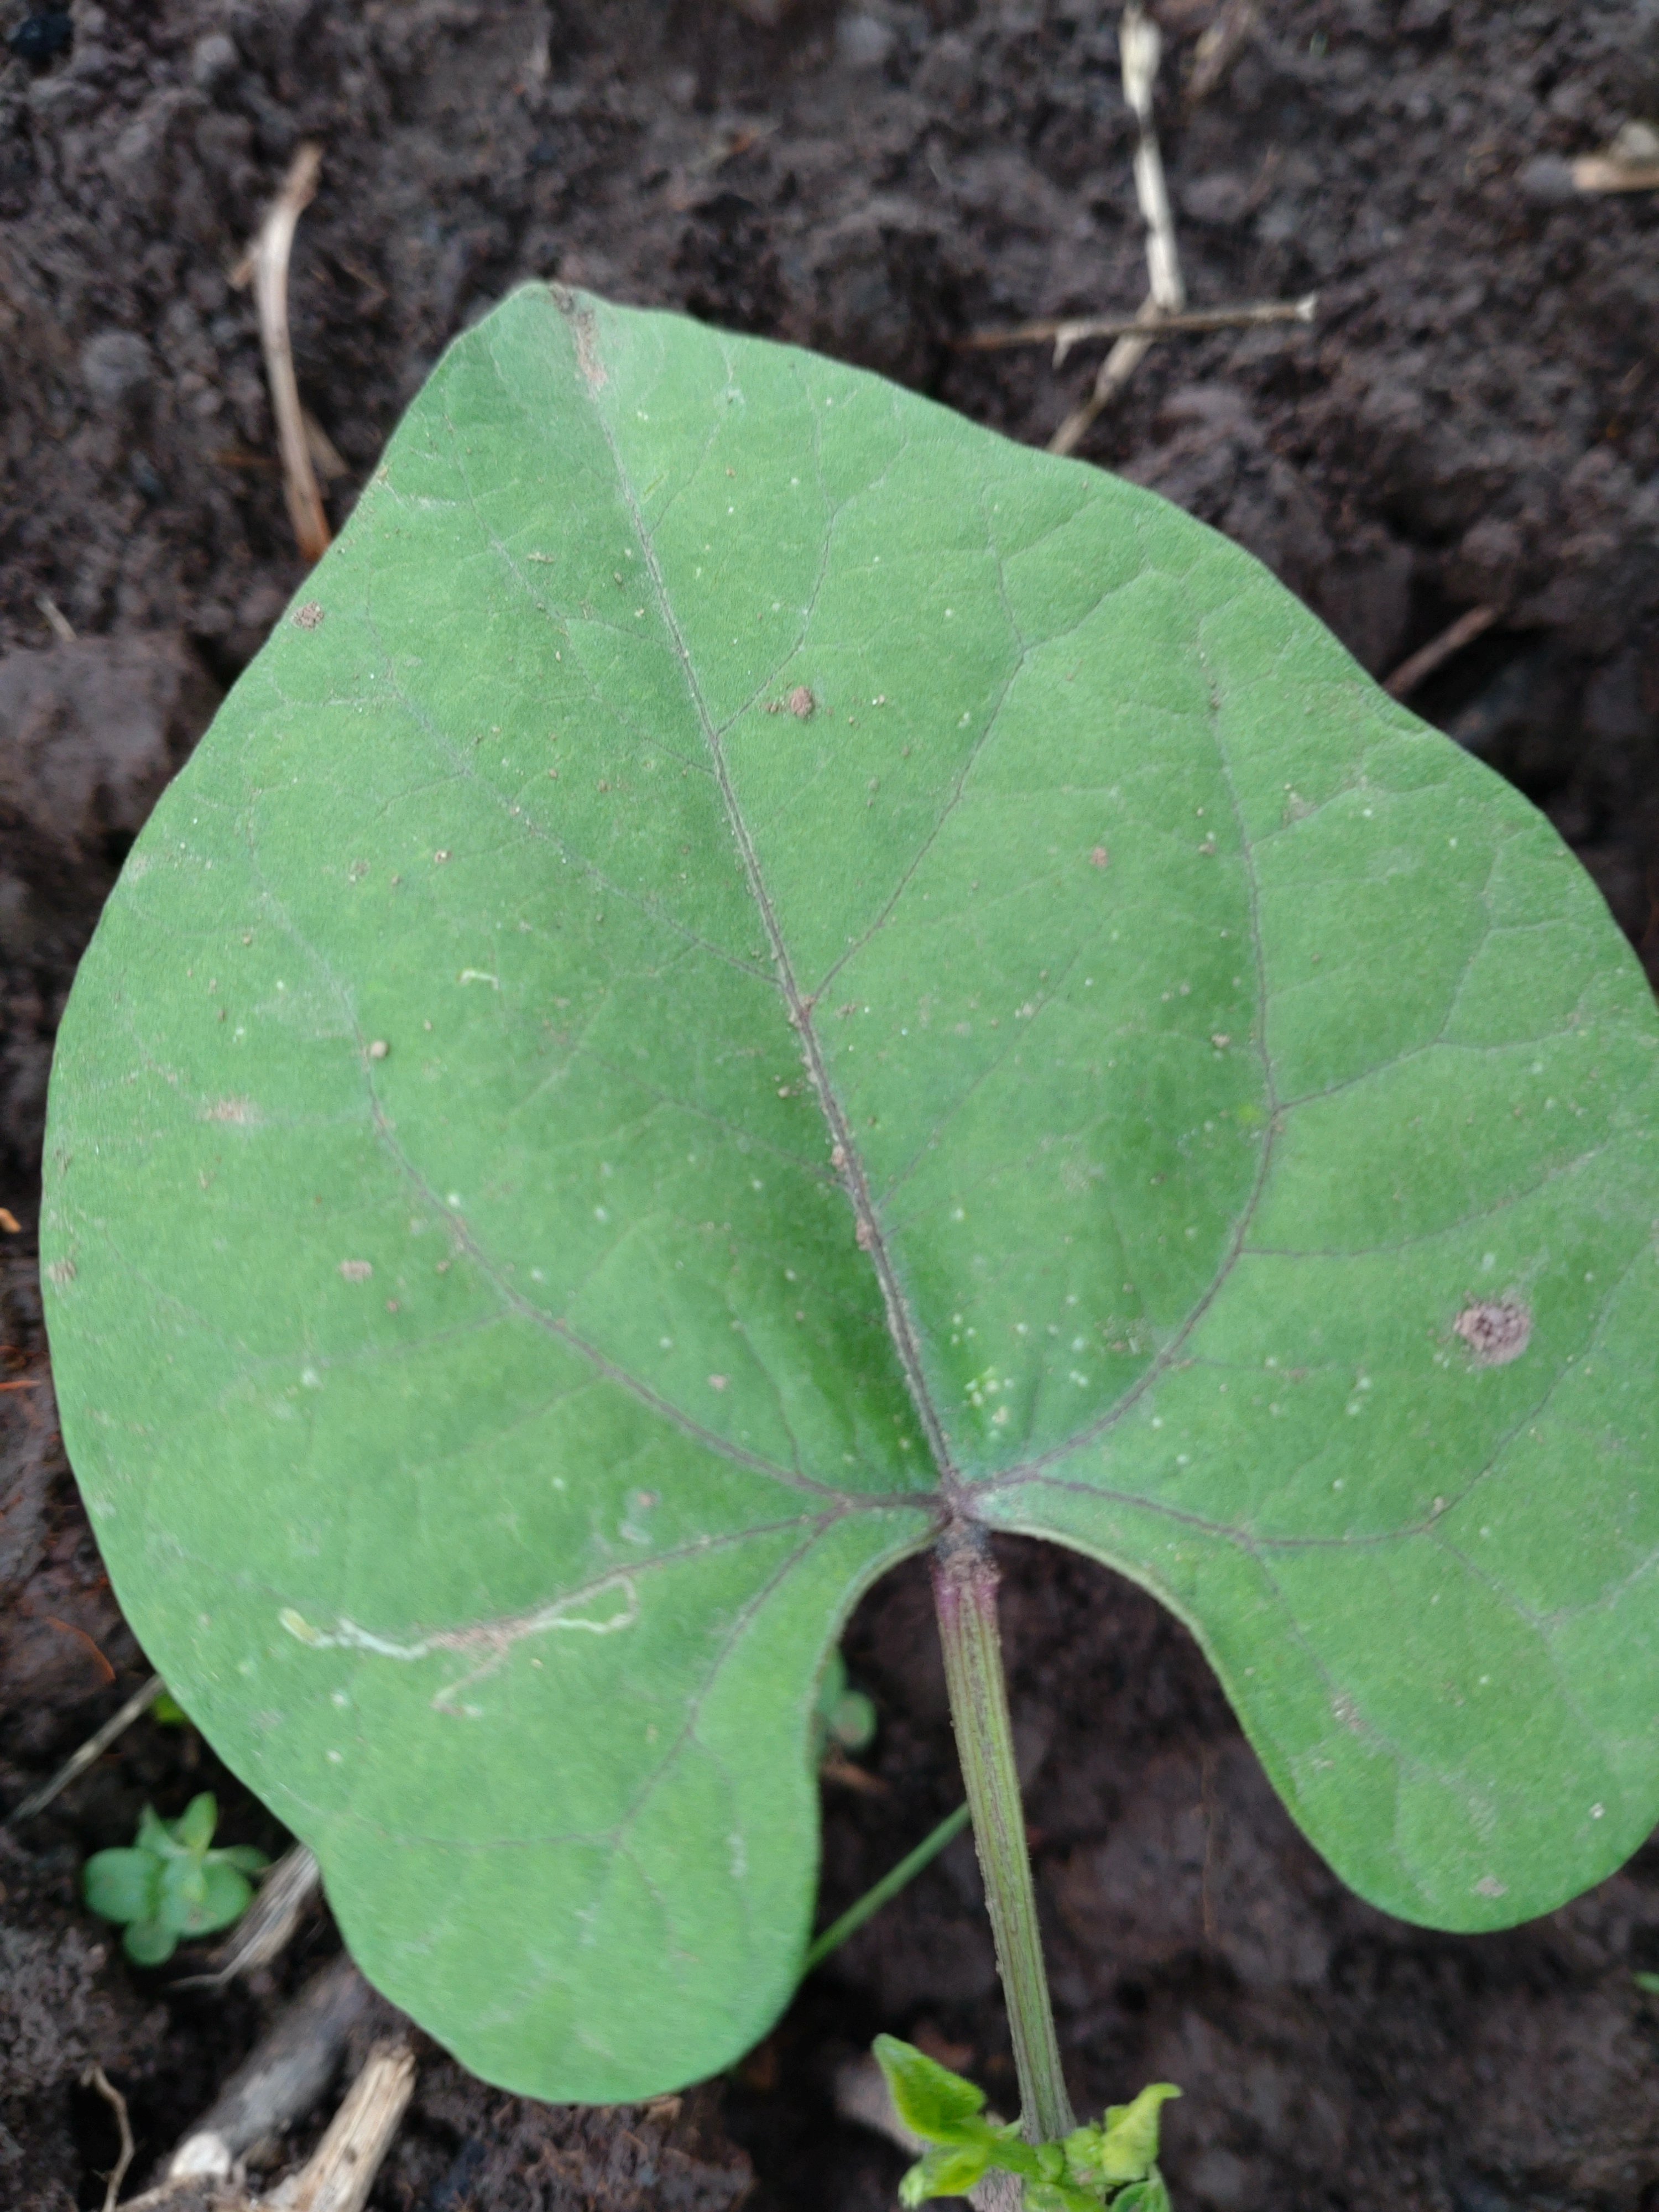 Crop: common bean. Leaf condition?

healthy
